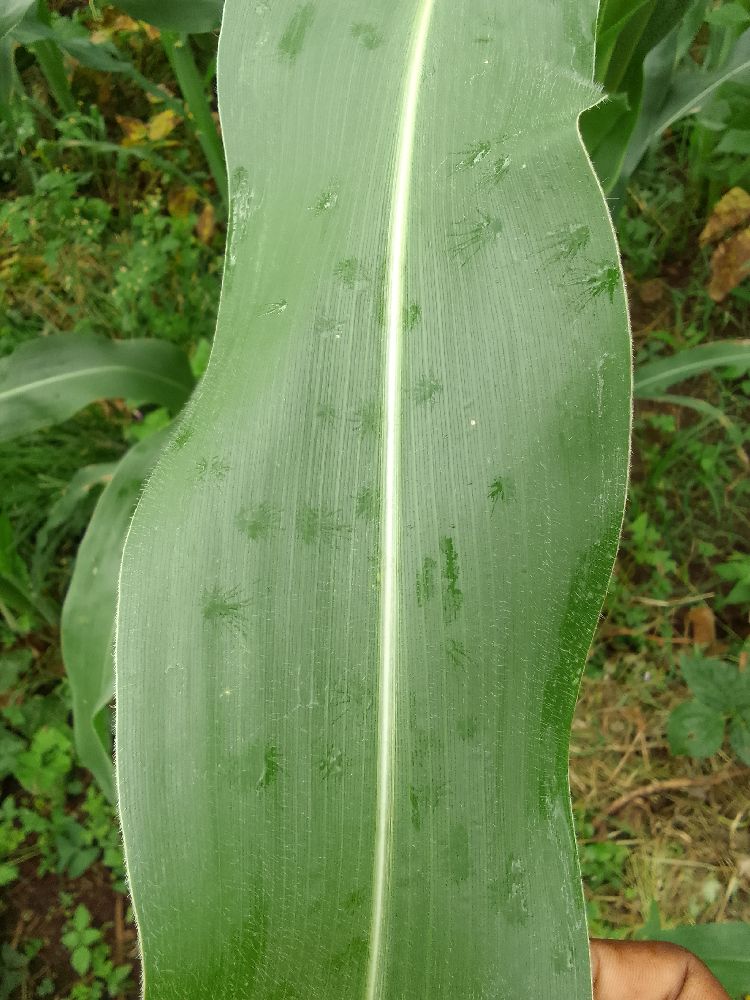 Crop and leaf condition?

maize, healthy
